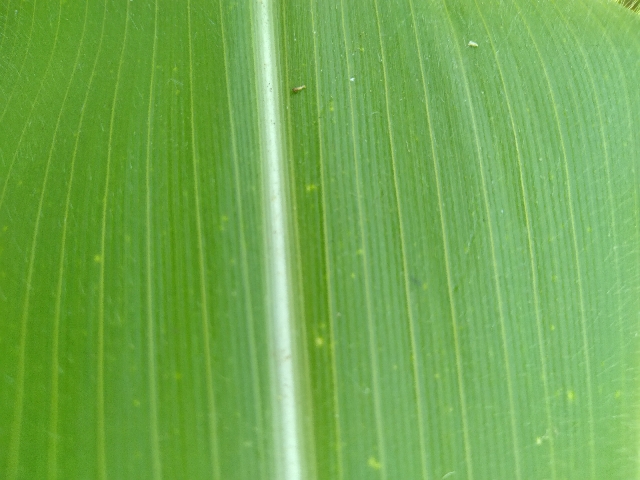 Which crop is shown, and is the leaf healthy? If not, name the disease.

maize, healthy
